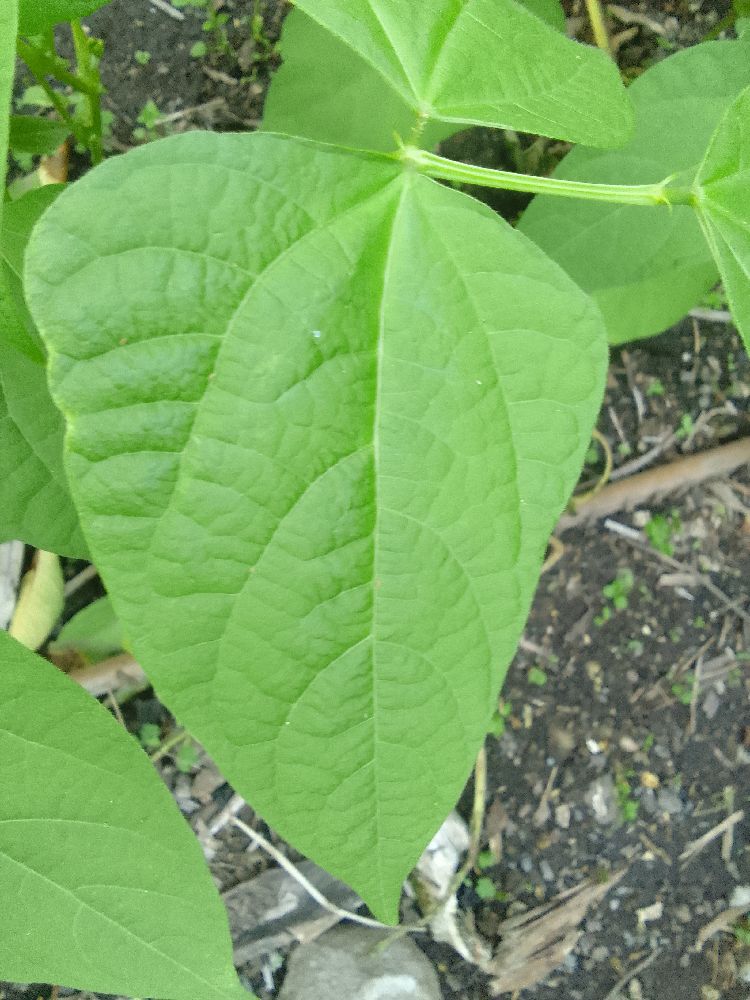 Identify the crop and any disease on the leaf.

common bean, healthy
